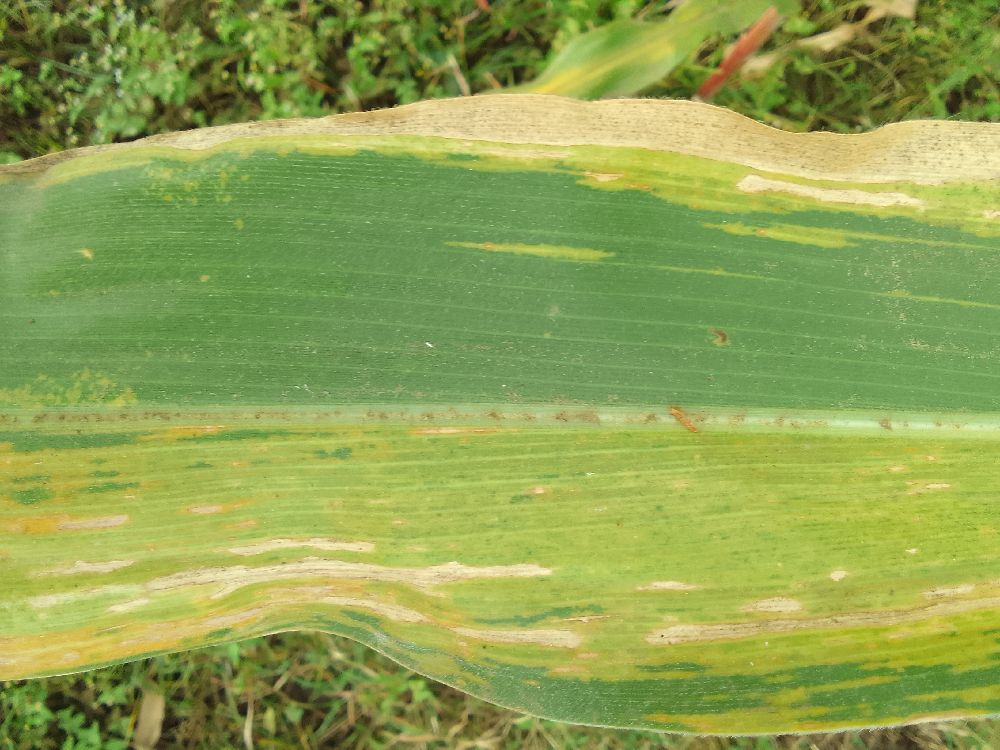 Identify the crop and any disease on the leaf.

maize, maize lethal necrosis
